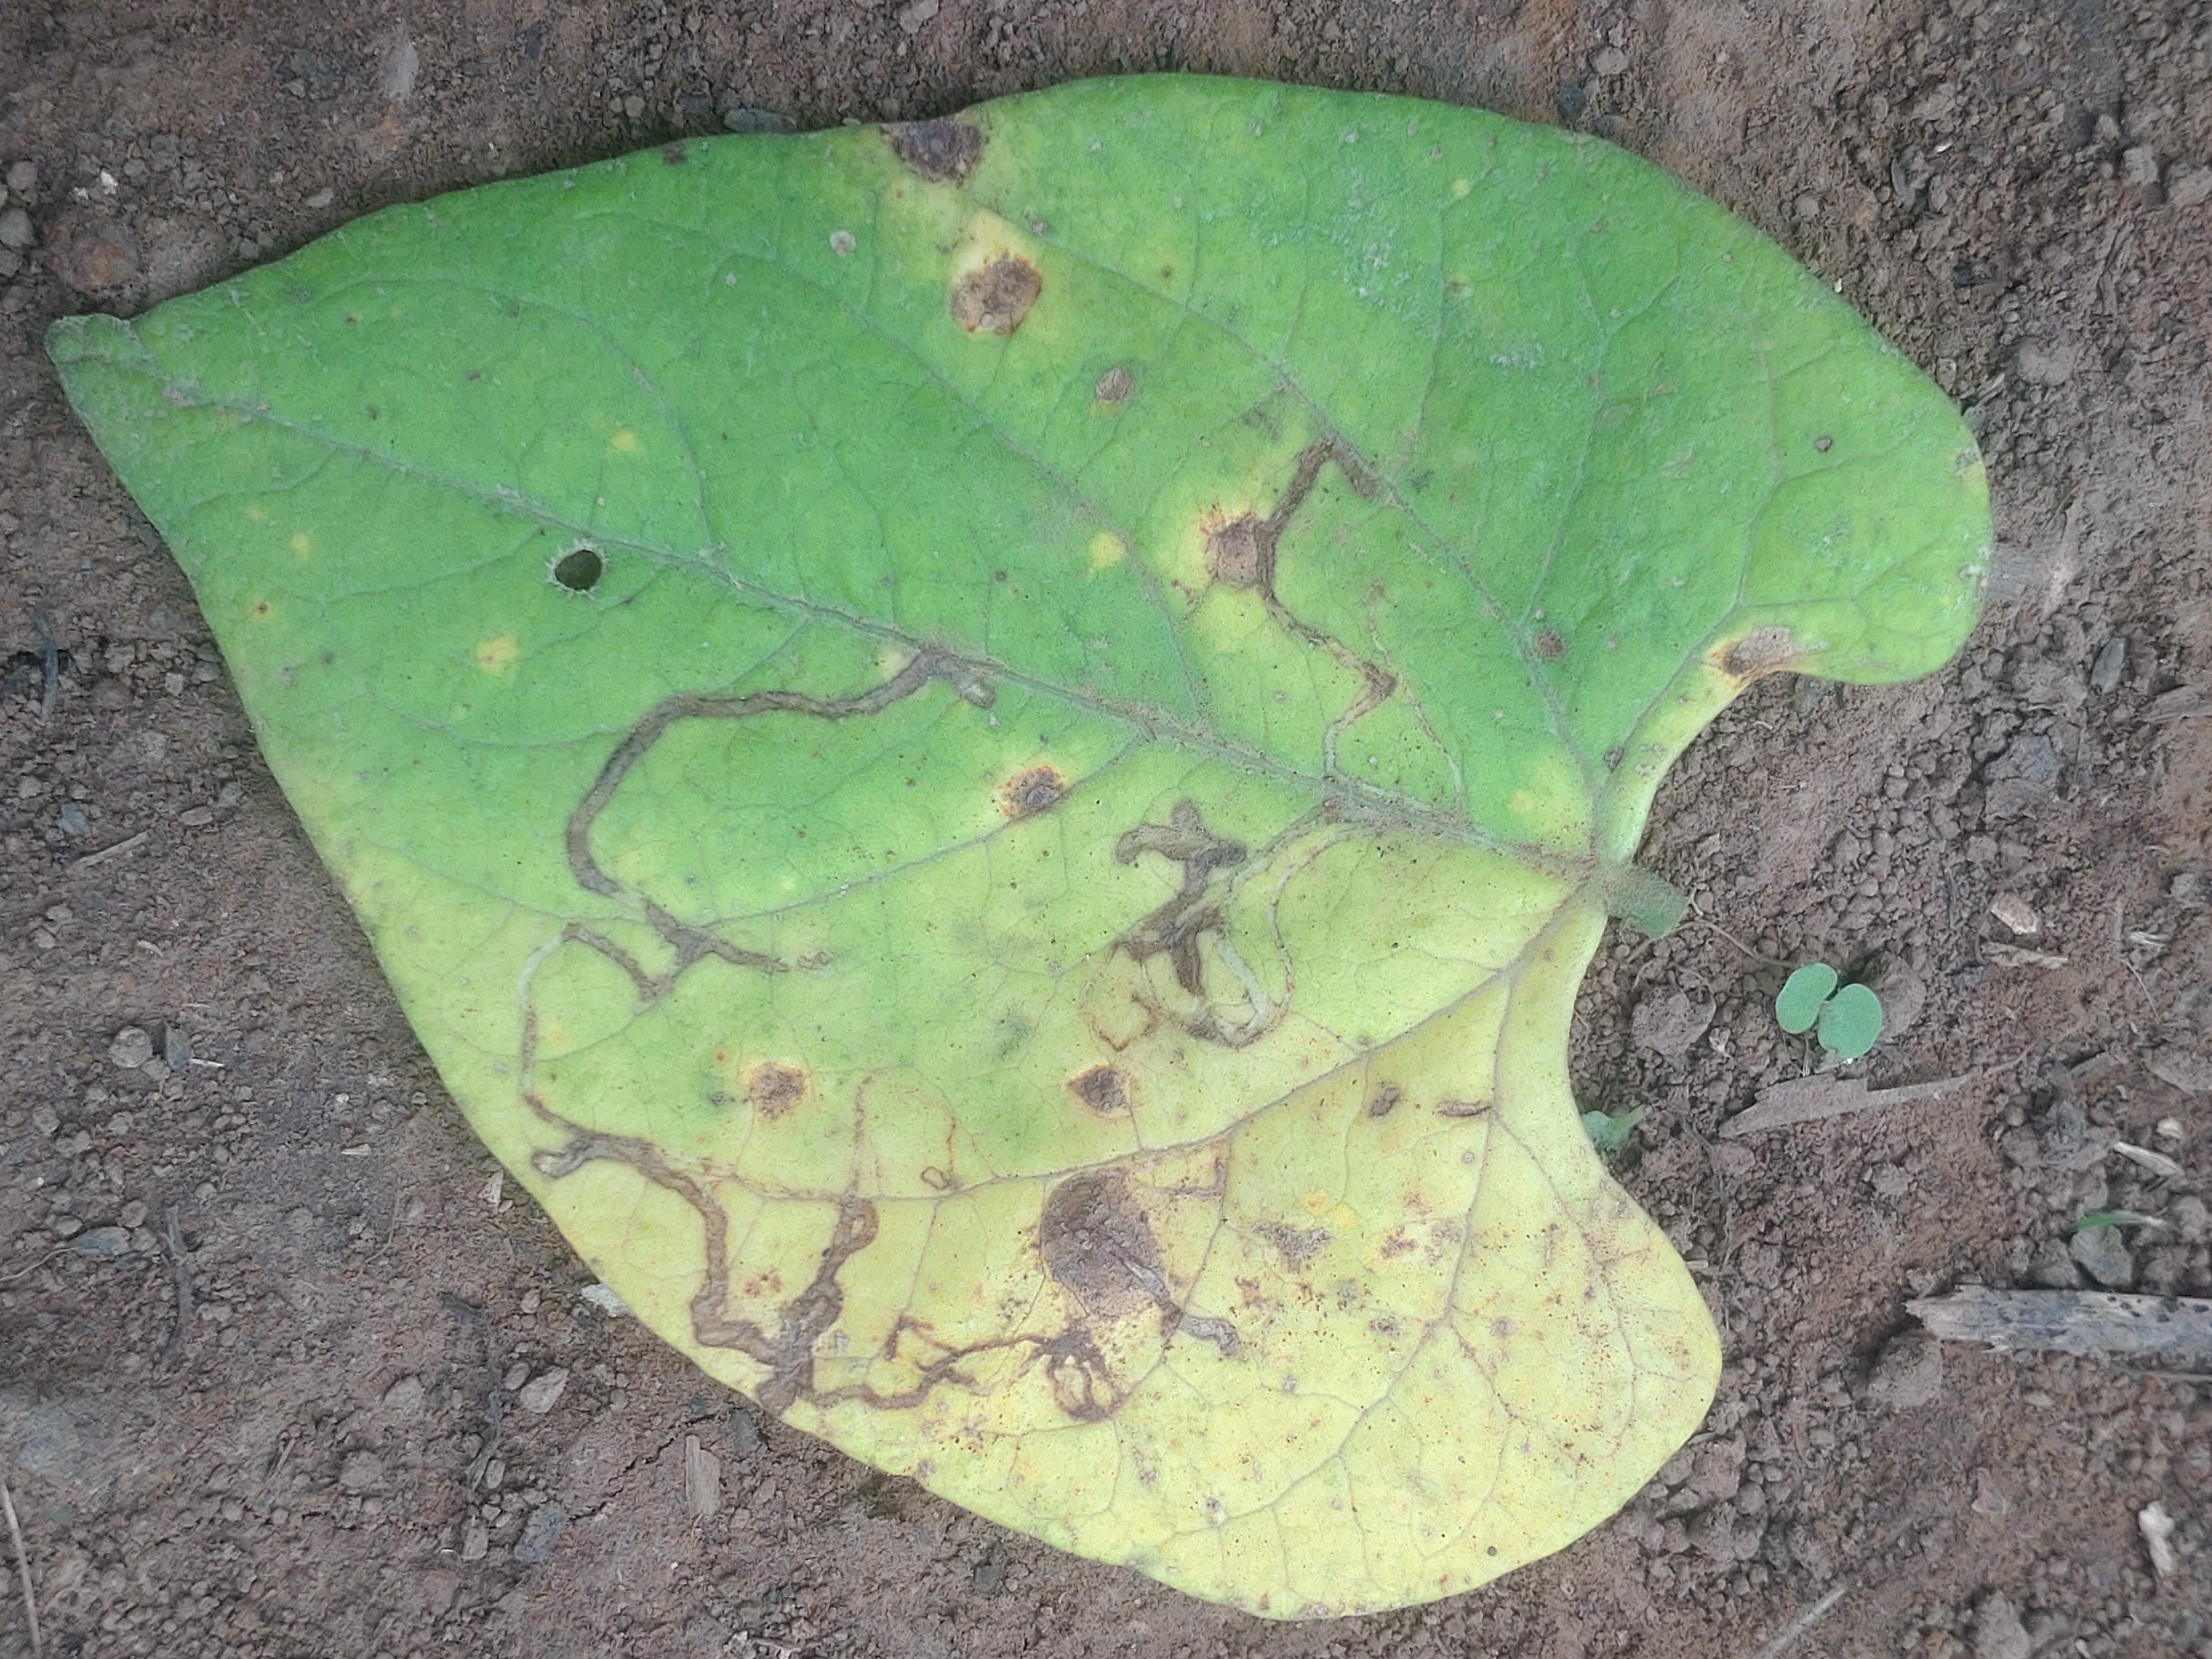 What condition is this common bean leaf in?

anthracnose
